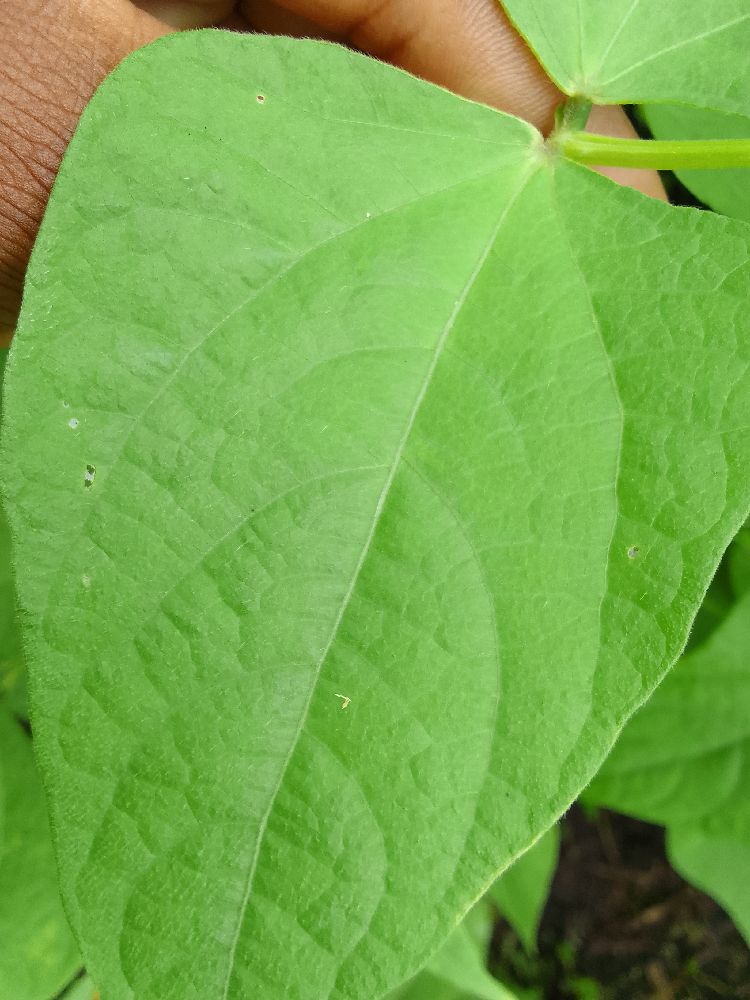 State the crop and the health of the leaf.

common bean, healthy
